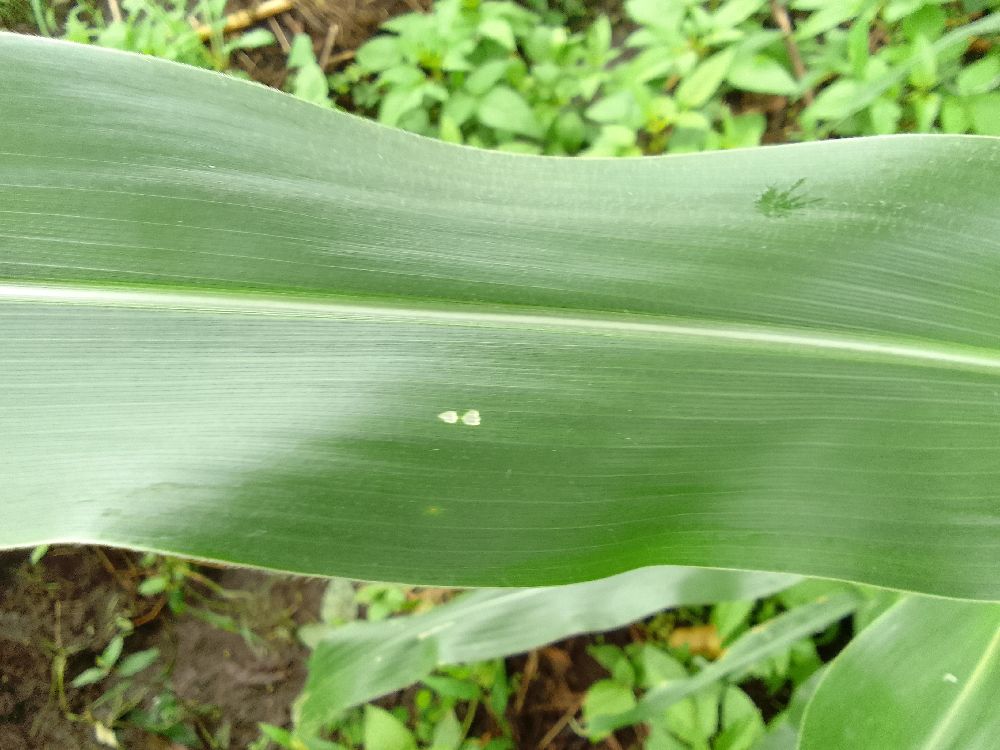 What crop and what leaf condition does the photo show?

maize, healthy
